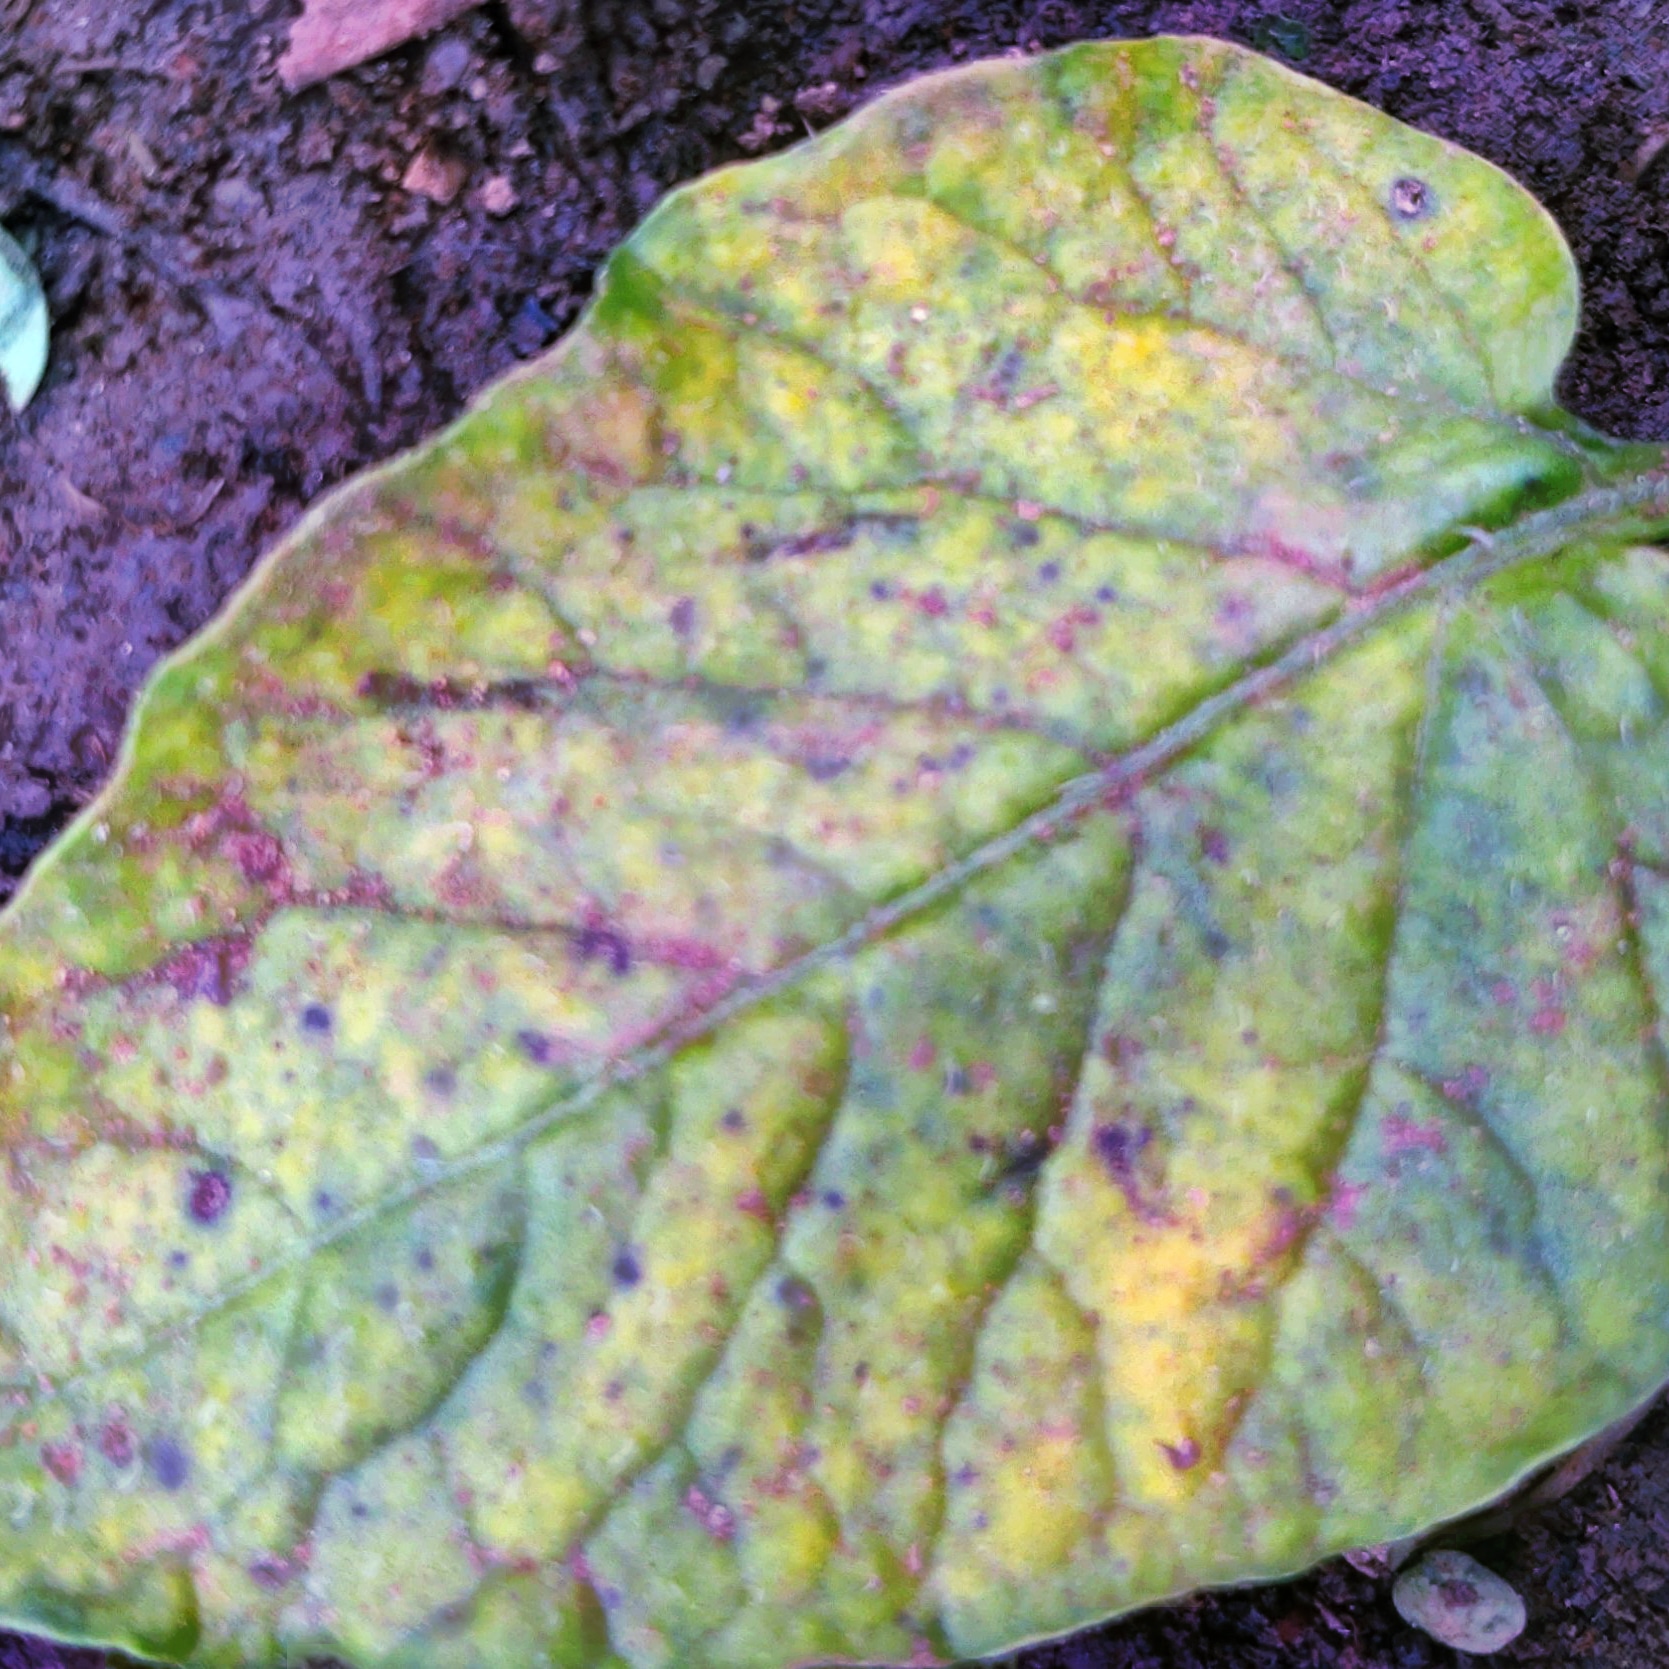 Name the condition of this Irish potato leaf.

late blight
